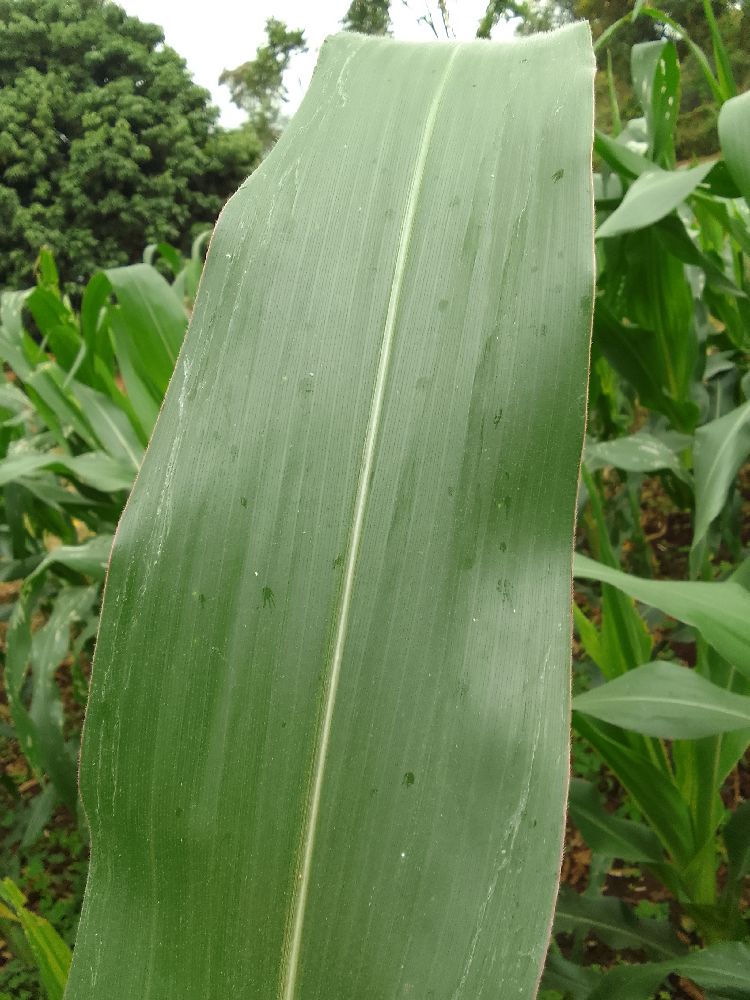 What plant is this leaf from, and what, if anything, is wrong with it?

maize, healthy
